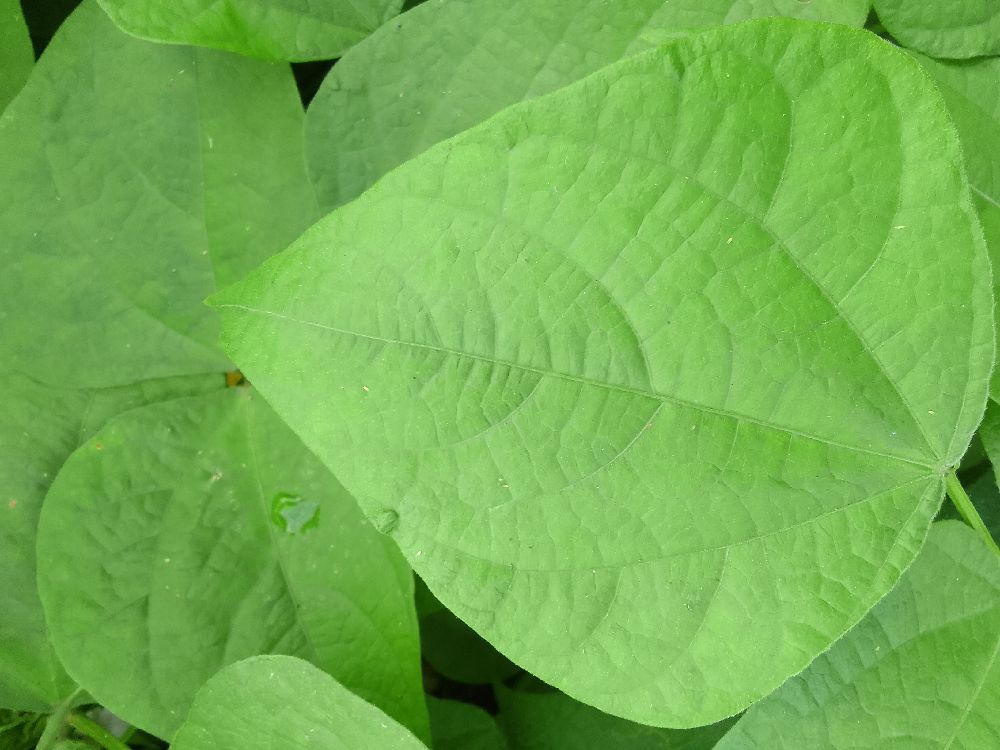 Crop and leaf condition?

common bean, healthy
